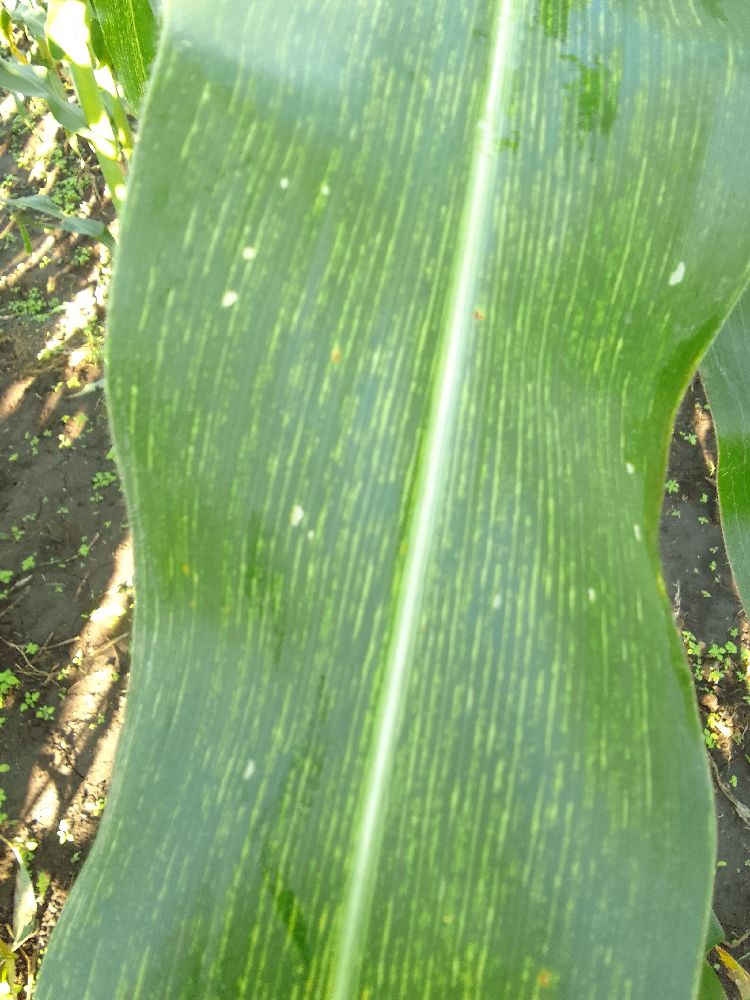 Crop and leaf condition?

maize, maize streak virus
